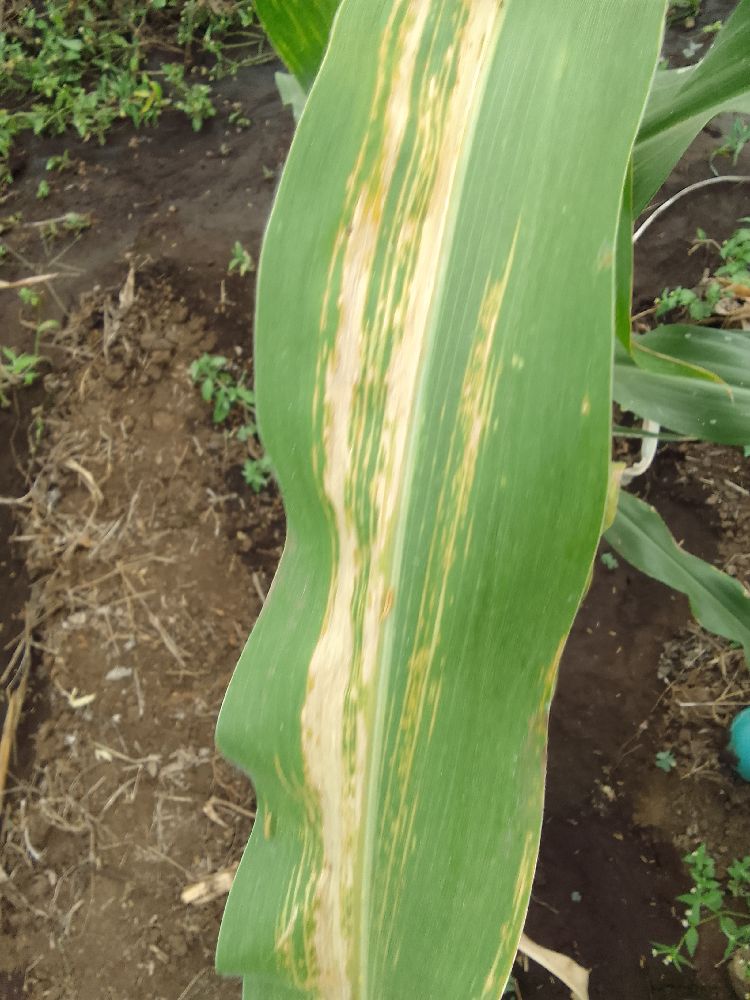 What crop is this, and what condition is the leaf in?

maize, maize lethal necrosis
